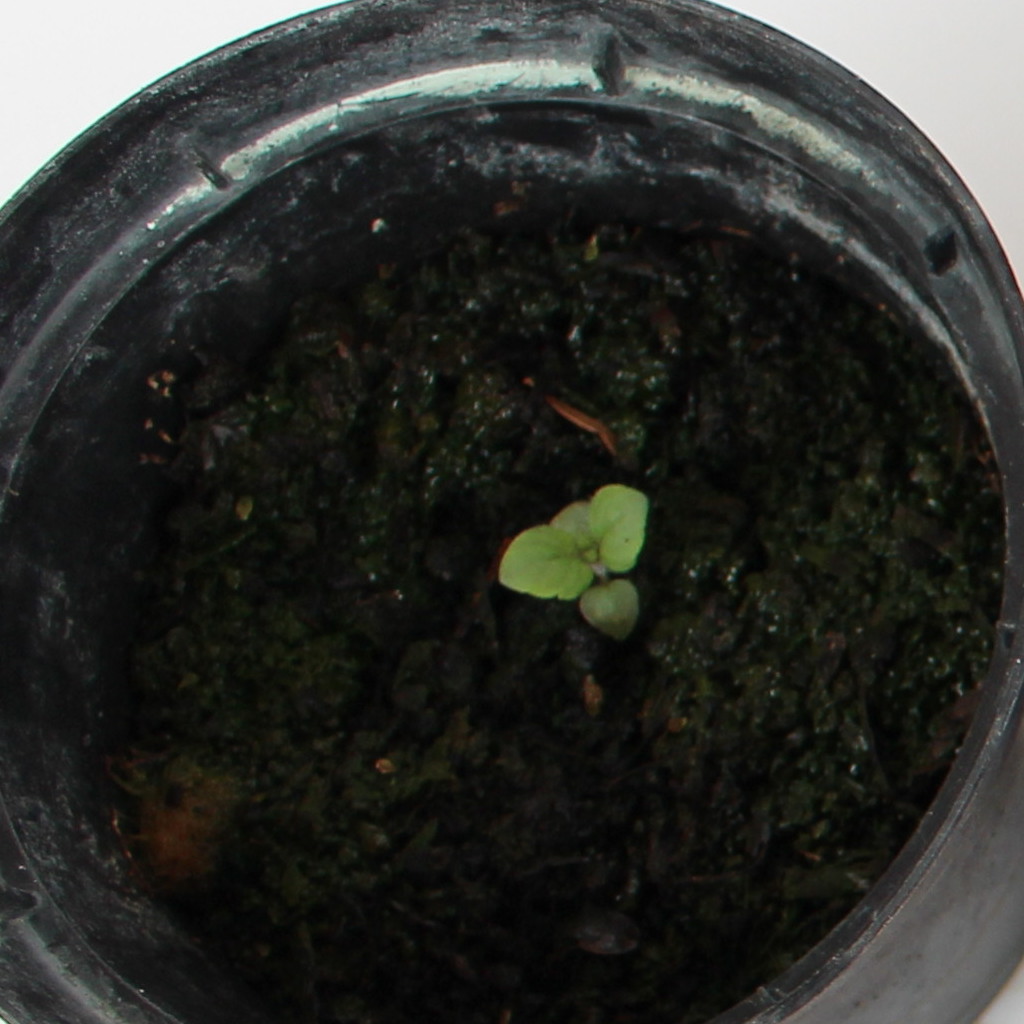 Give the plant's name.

Veronica persica
